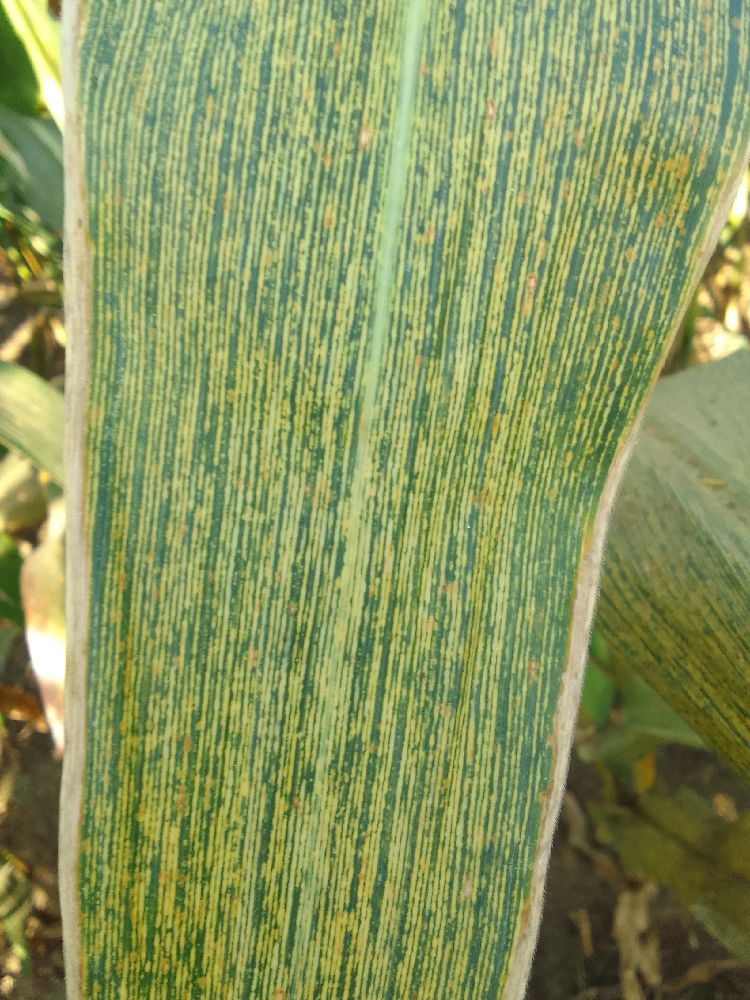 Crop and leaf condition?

maize, maize streak virus
